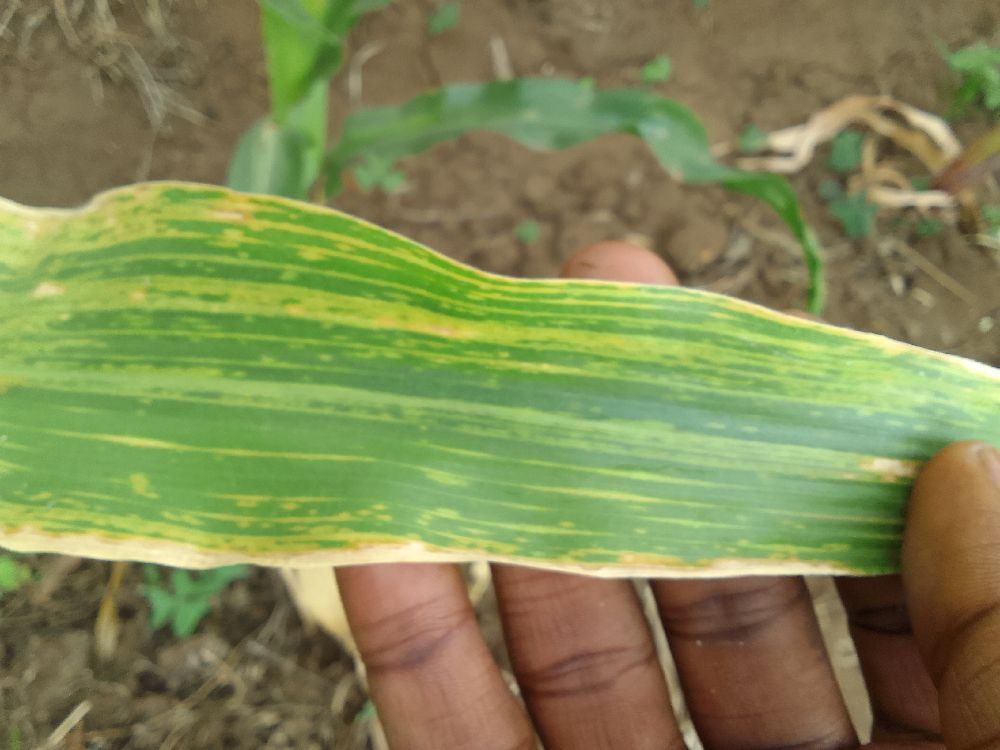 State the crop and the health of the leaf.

maize, maize lethal necrosis
